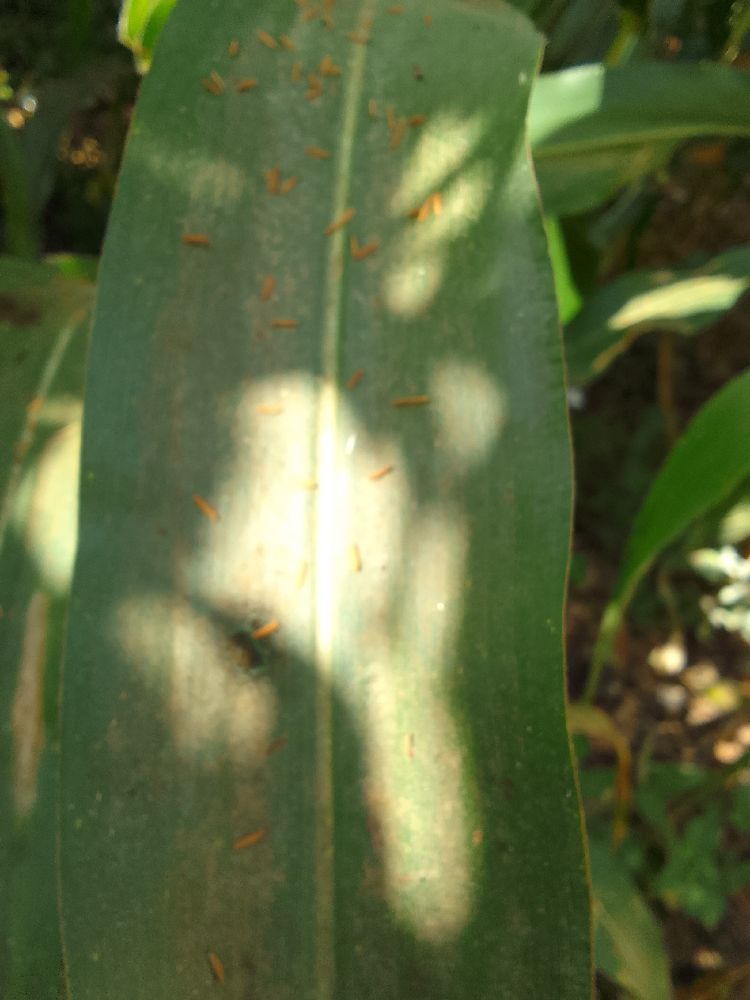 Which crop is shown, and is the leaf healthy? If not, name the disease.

maize, healthy
